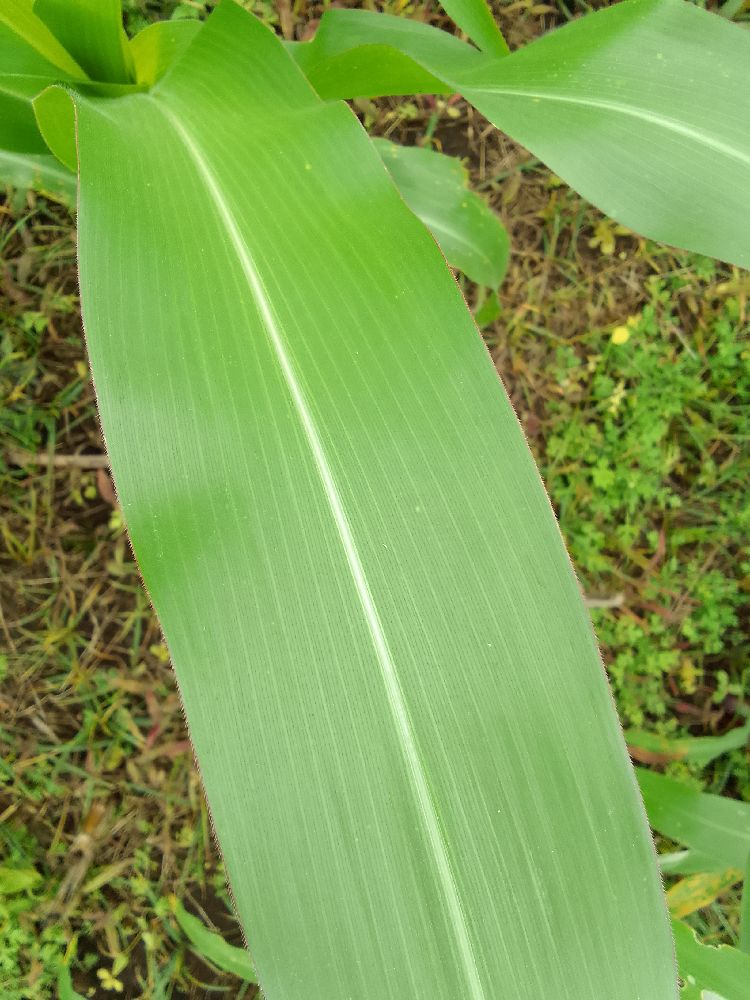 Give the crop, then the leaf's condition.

maize, healthy
